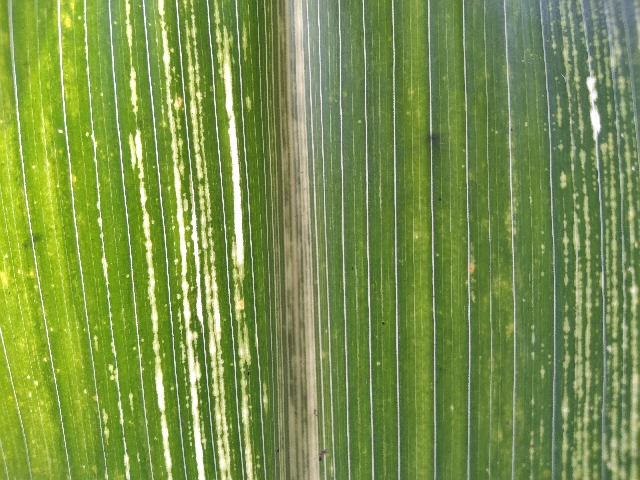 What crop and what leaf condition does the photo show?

maize, maize streak virus
